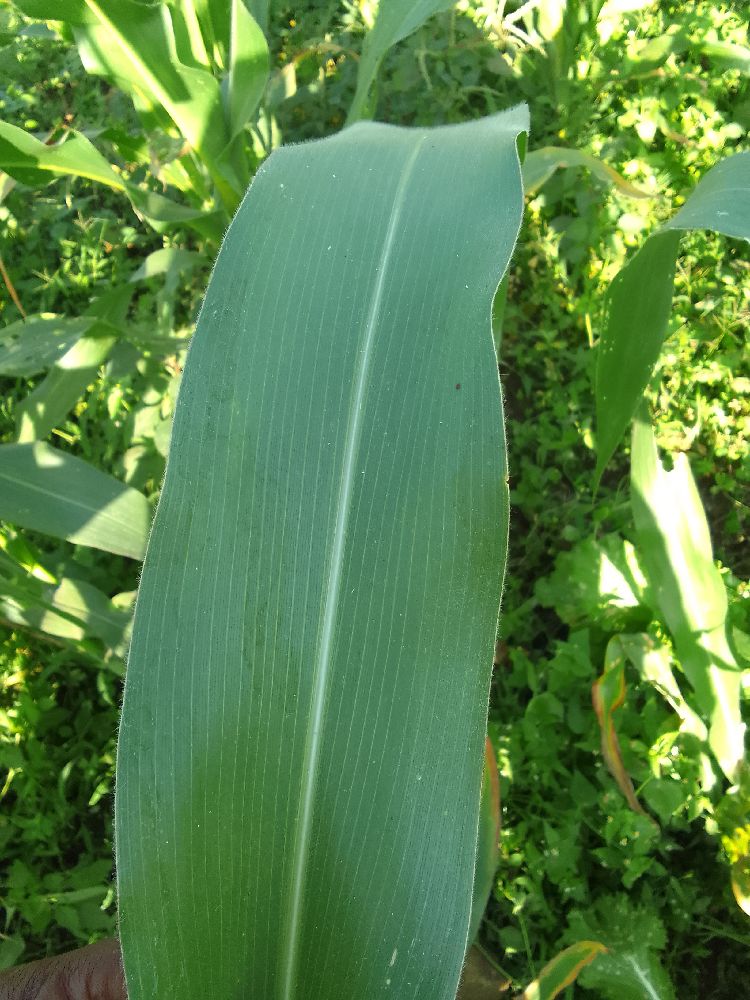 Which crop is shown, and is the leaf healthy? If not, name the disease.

maize, healthy
